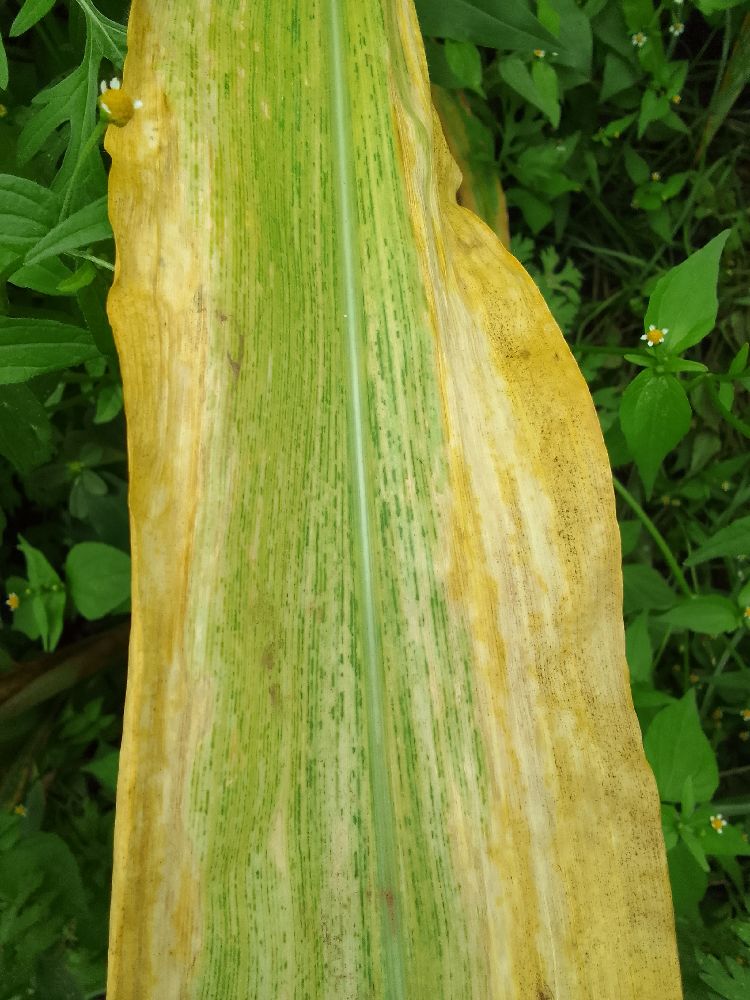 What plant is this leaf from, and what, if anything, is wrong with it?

maize, maize lethal necrosis
